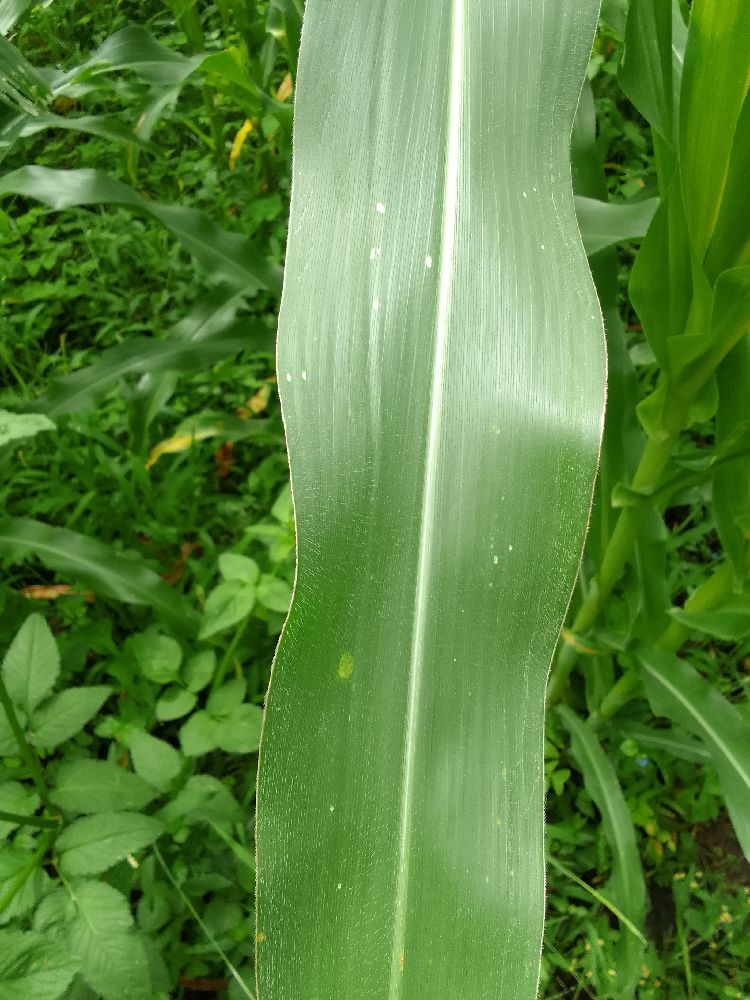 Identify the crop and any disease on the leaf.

maize, healthy
